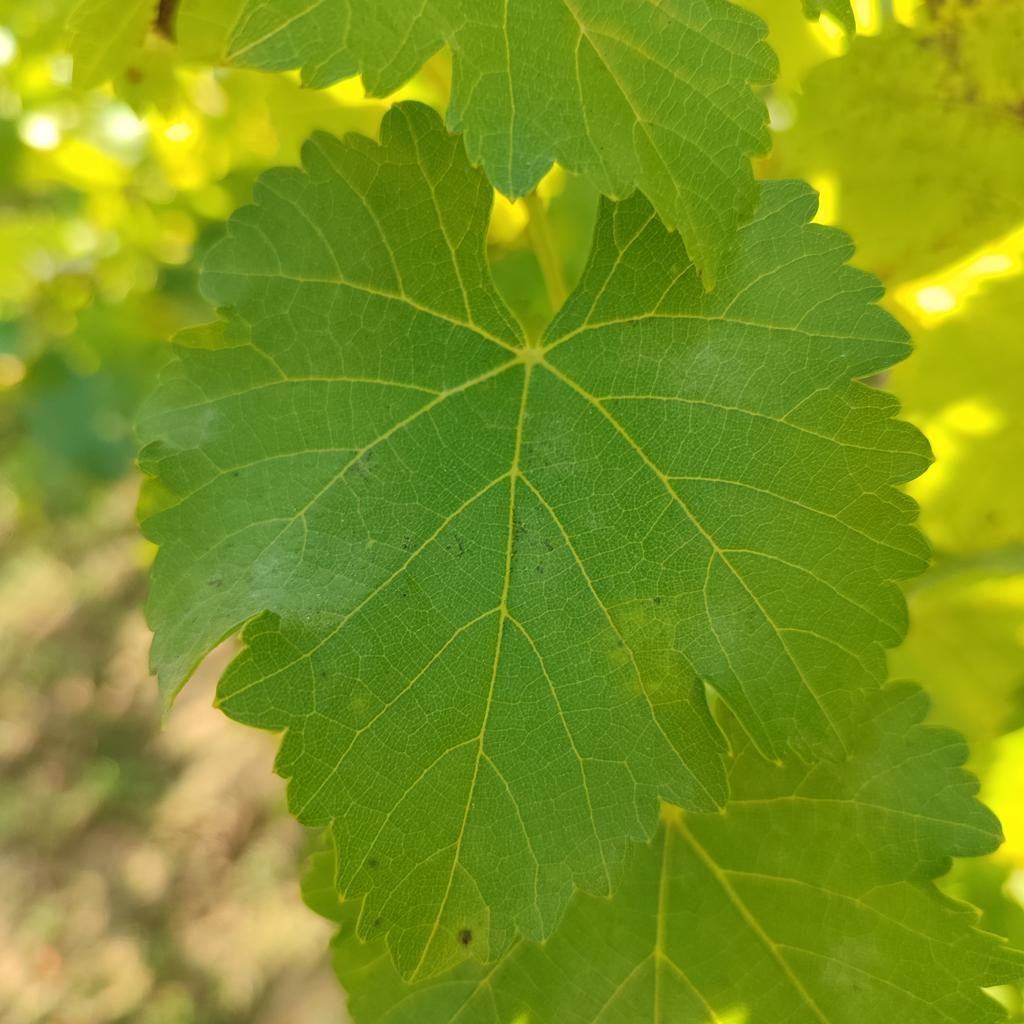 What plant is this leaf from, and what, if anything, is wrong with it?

grapevine, powdery mildew
